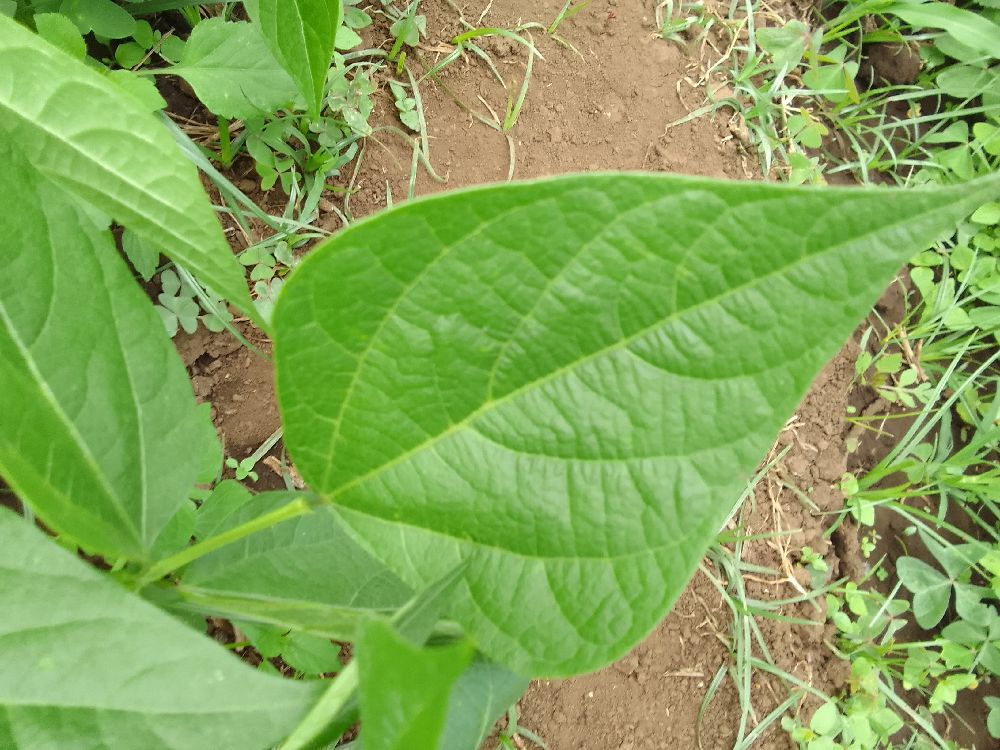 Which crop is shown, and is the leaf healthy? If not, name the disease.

common bean, healthy
